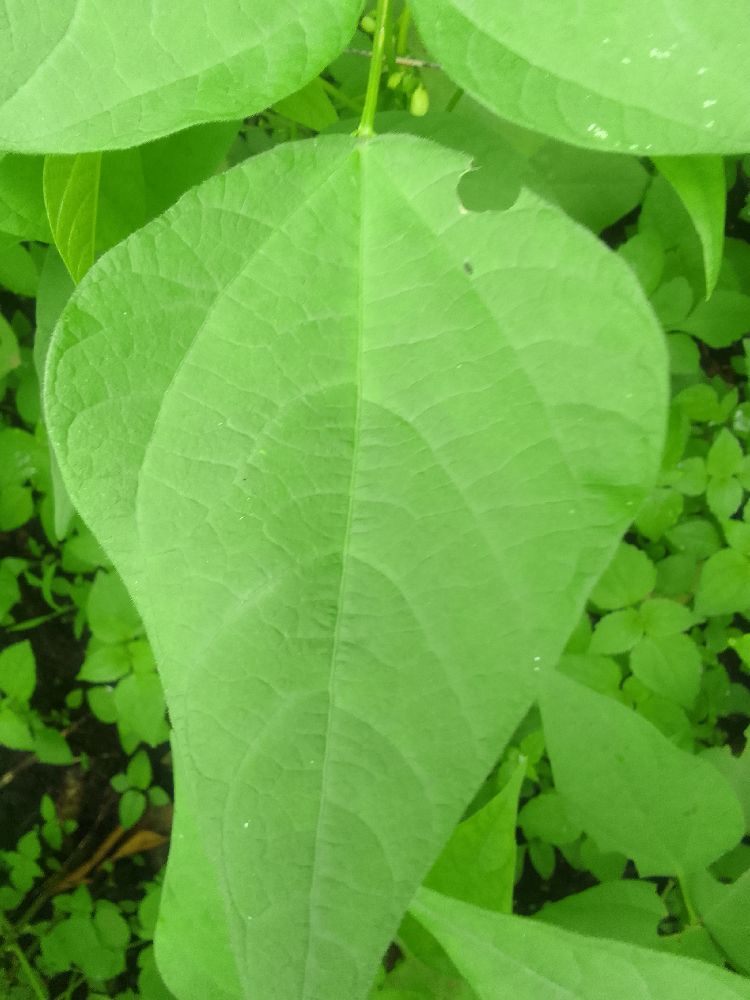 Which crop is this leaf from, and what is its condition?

common bean, healthy
